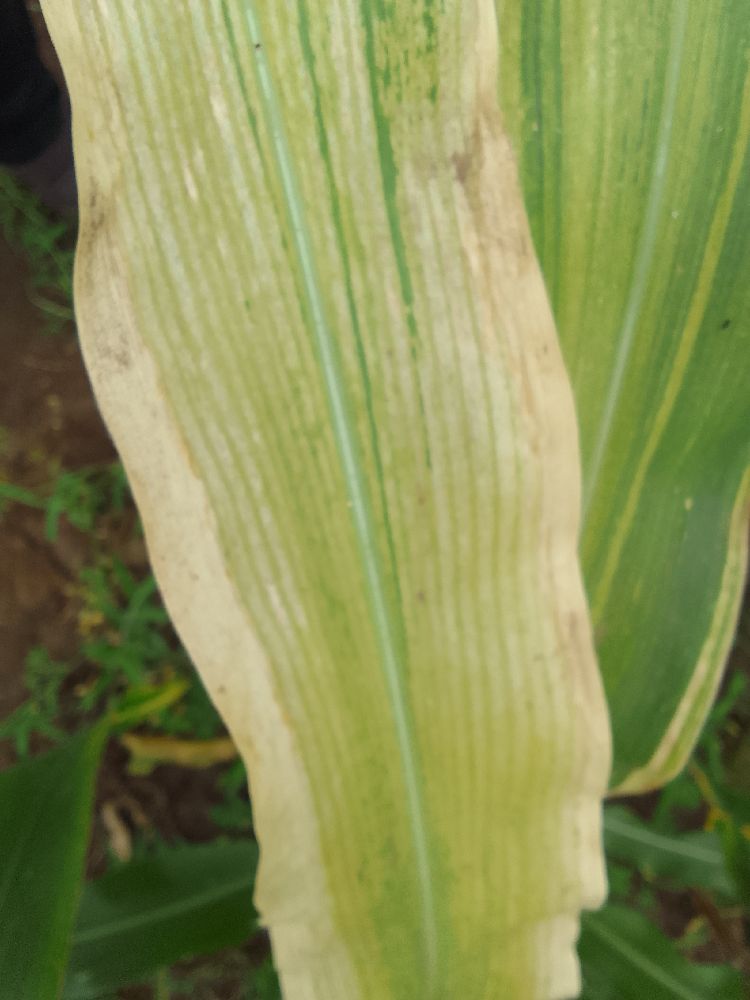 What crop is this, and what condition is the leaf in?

maize, maize lethal necrosis
